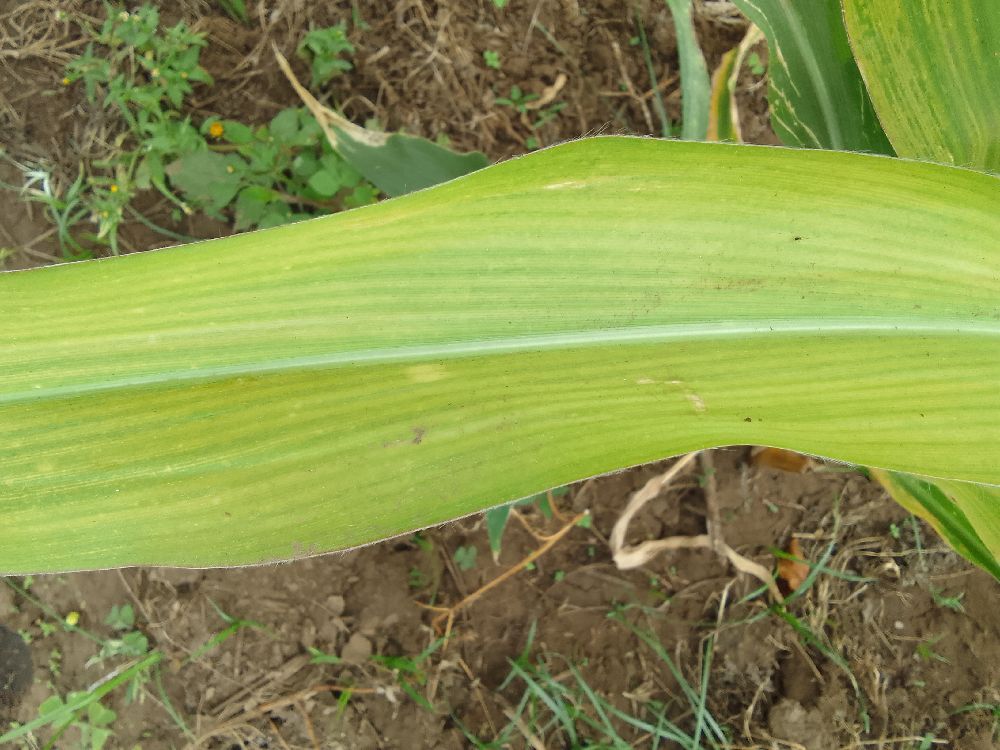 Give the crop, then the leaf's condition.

maize, maize lethal necrosis
